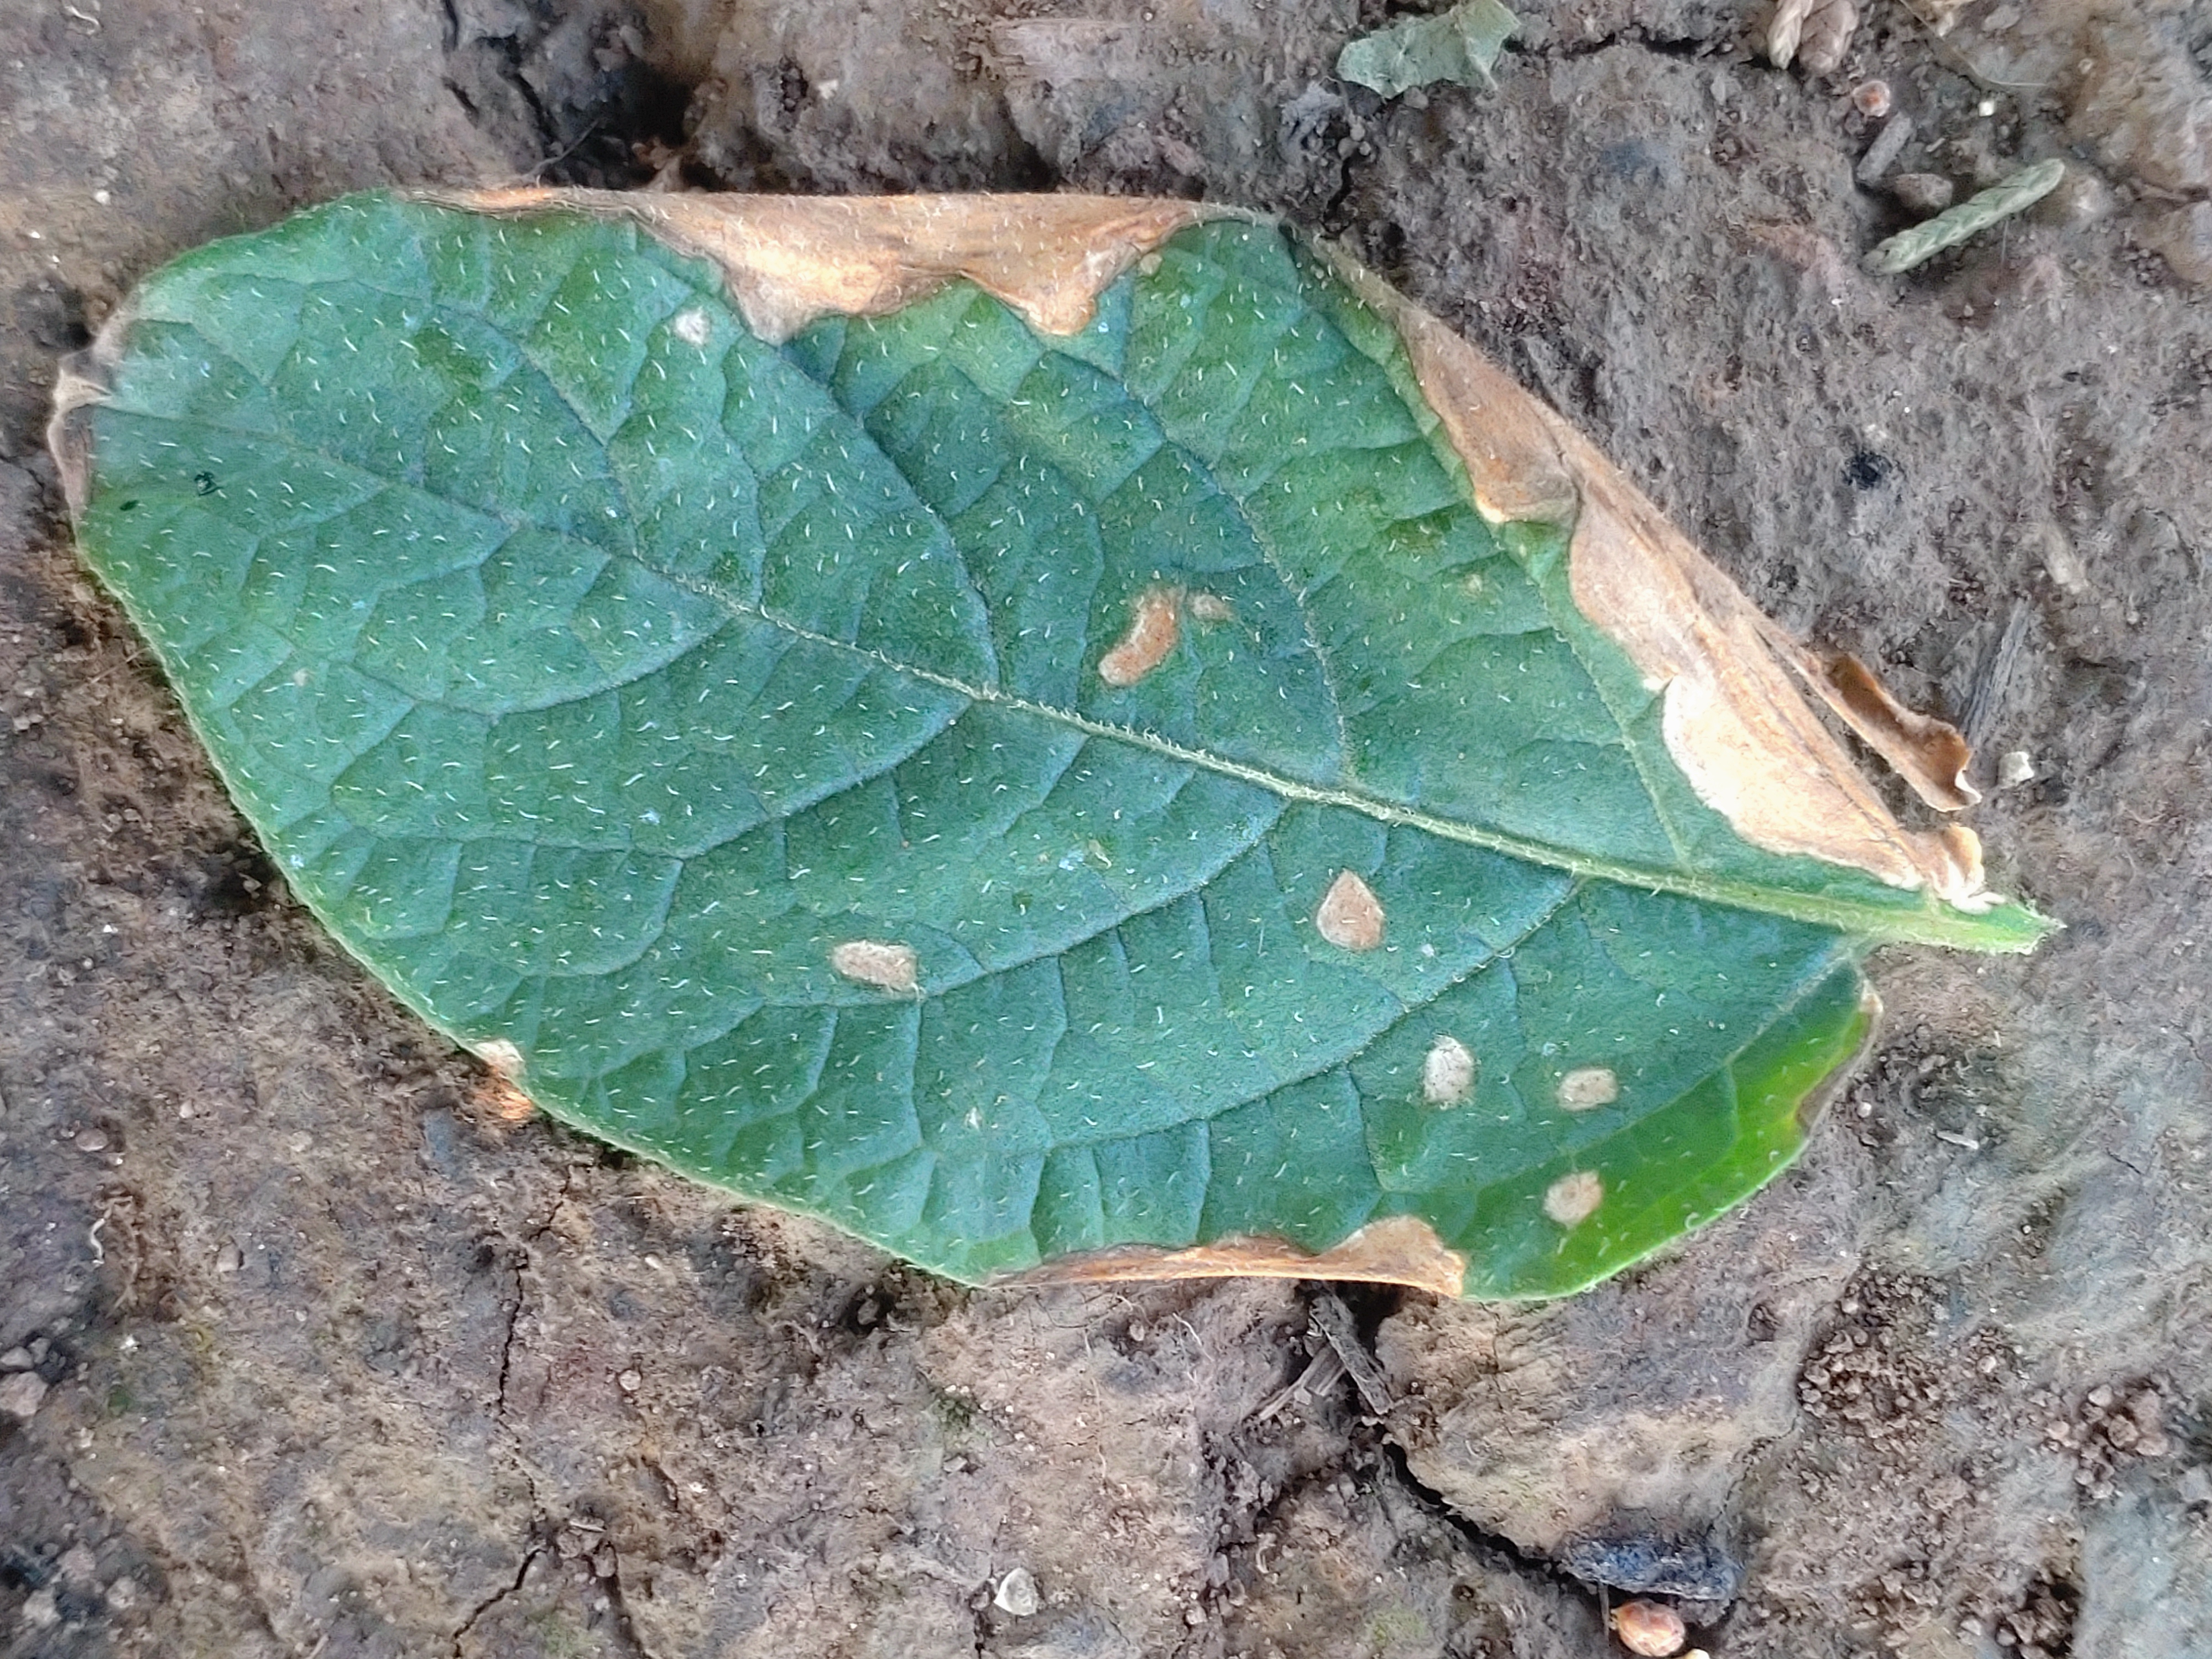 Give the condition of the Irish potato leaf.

early blight
